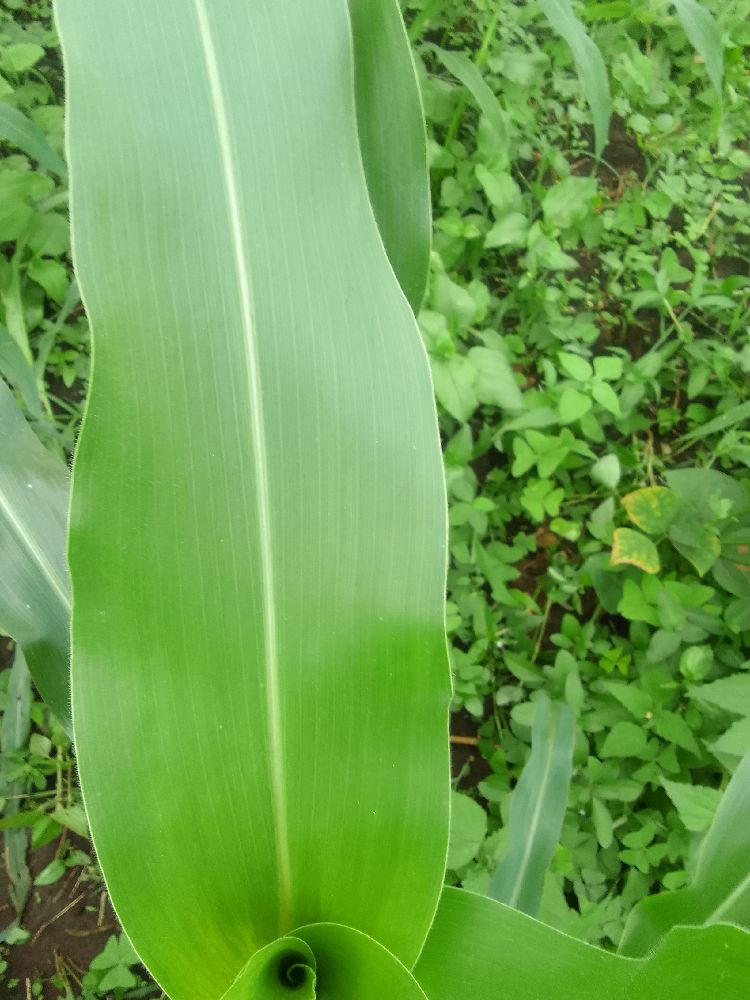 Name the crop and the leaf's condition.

maize, healthy
